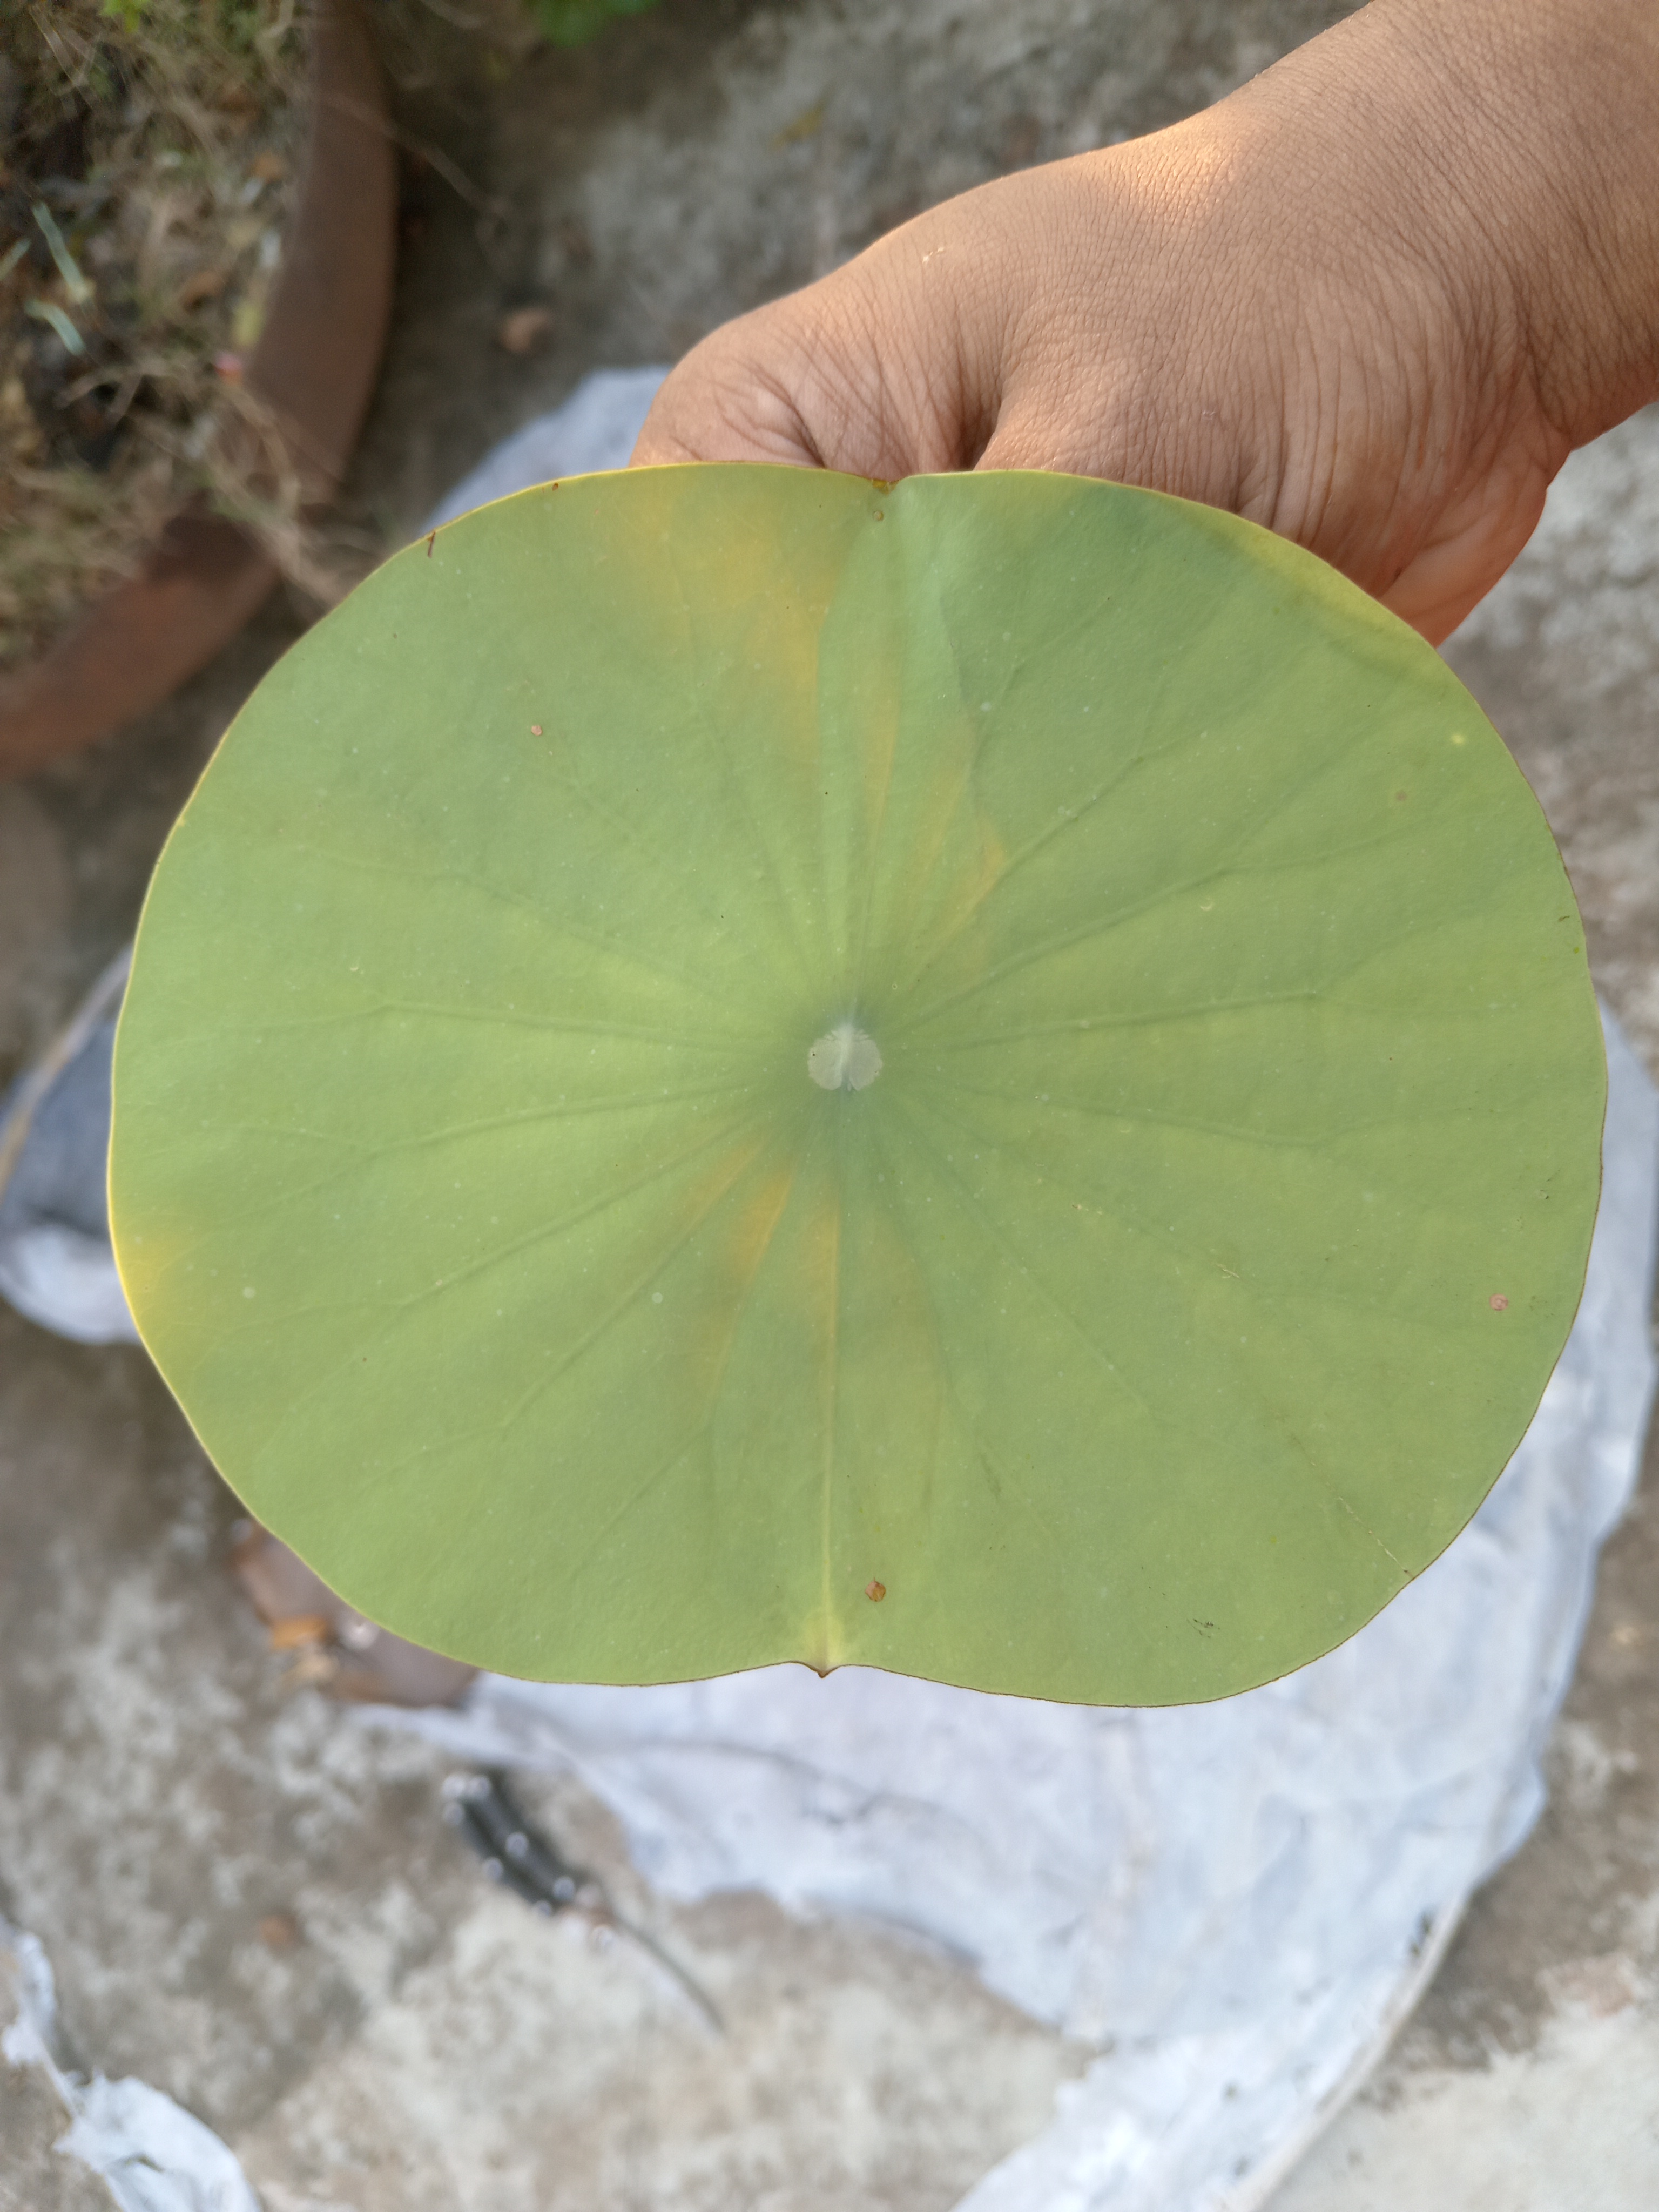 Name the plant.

lotus
